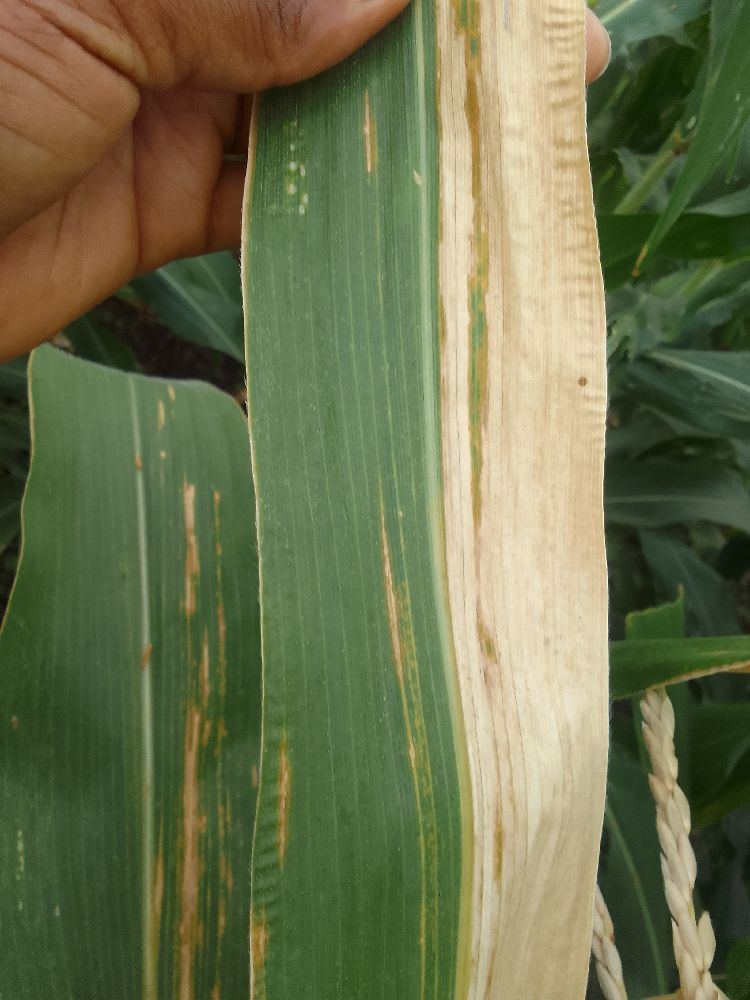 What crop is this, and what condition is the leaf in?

maize, maize lethal necrosis
